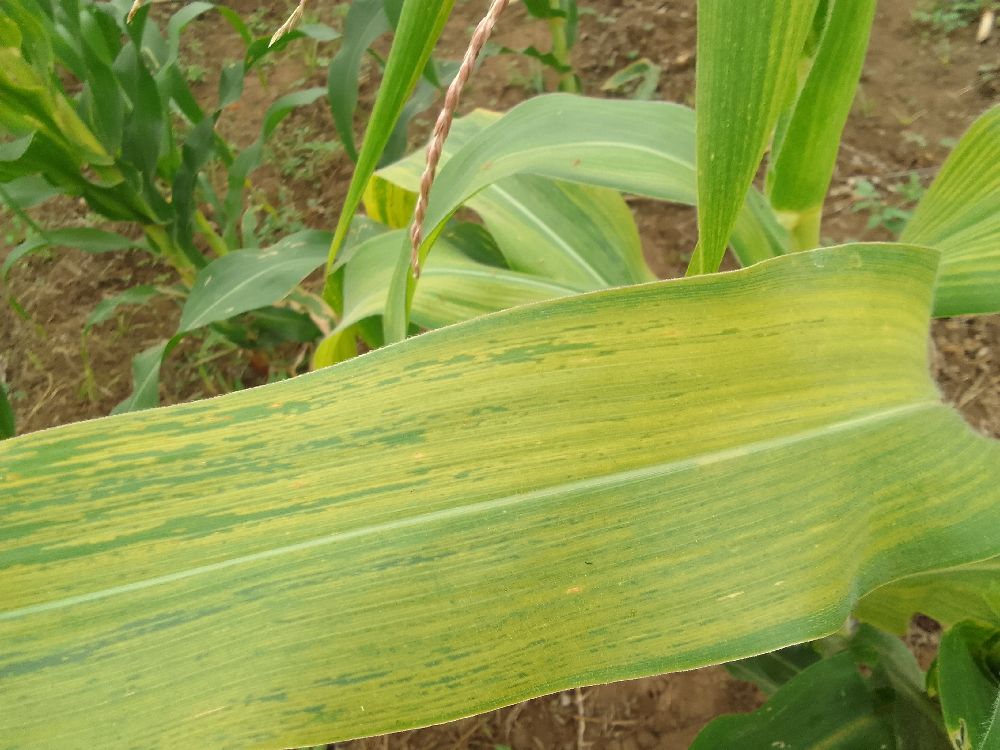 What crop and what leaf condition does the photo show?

maize, maize lethal necrosis
